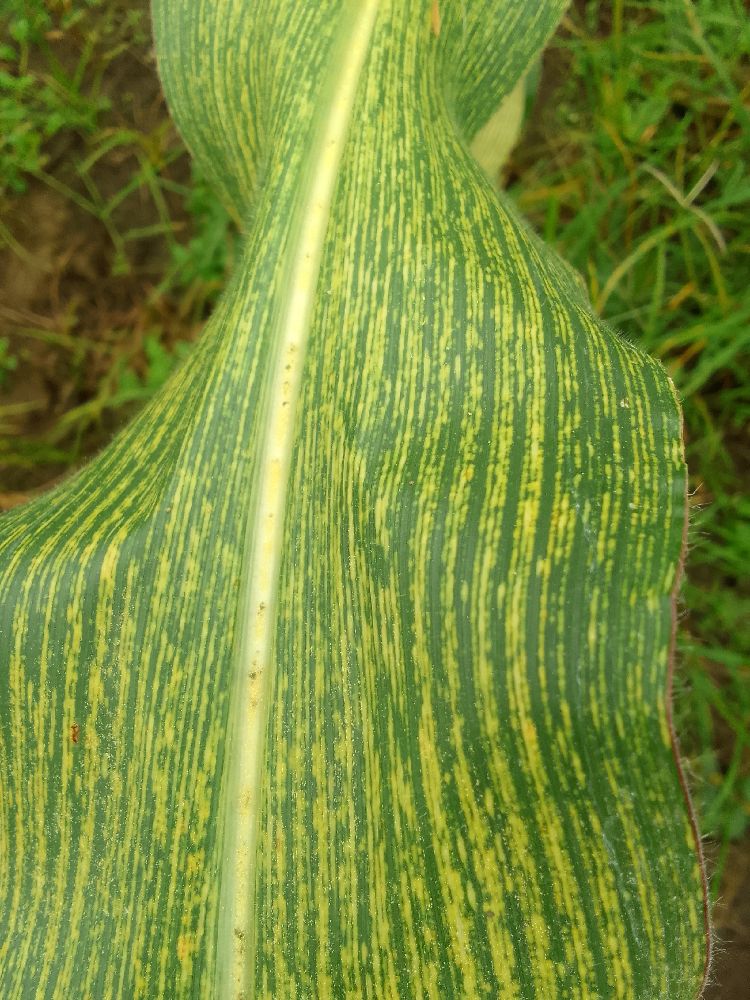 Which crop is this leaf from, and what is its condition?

maize, maize streak virus
